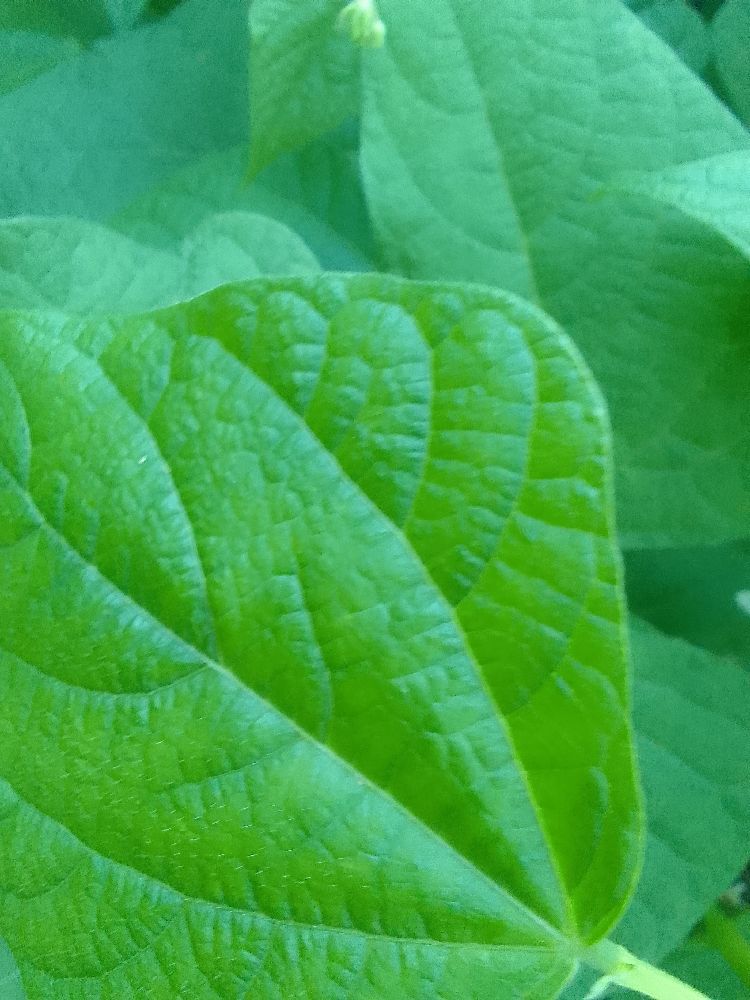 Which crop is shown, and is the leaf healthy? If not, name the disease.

common bean, healthy
